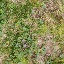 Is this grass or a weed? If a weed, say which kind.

unstructured weed
